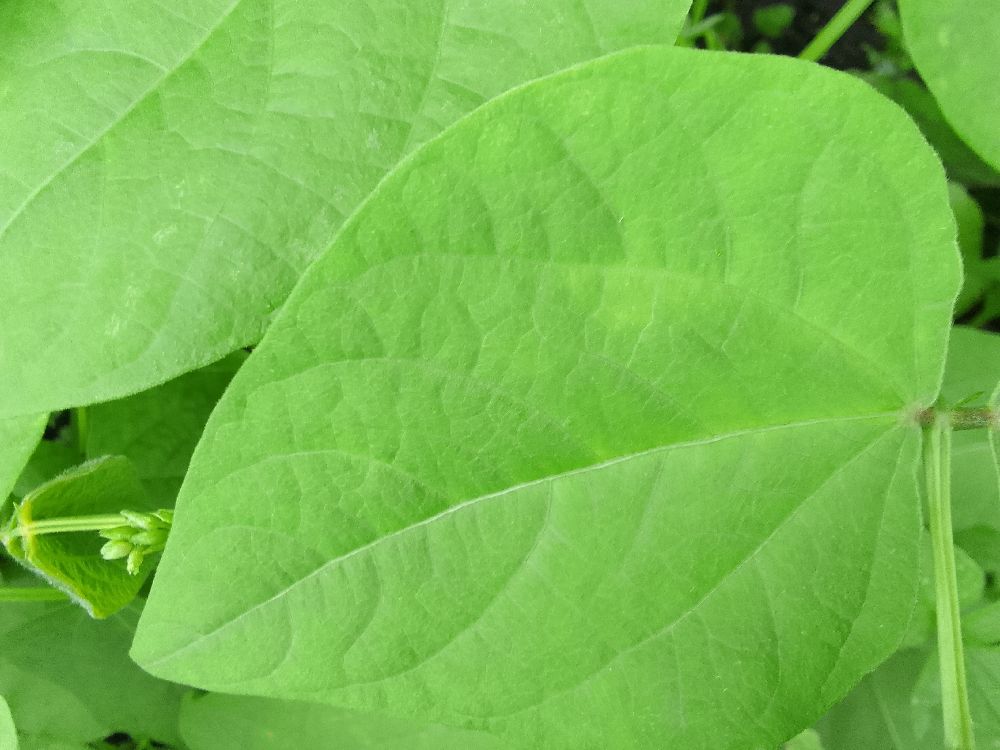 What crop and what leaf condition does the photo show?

common bean, healthy
